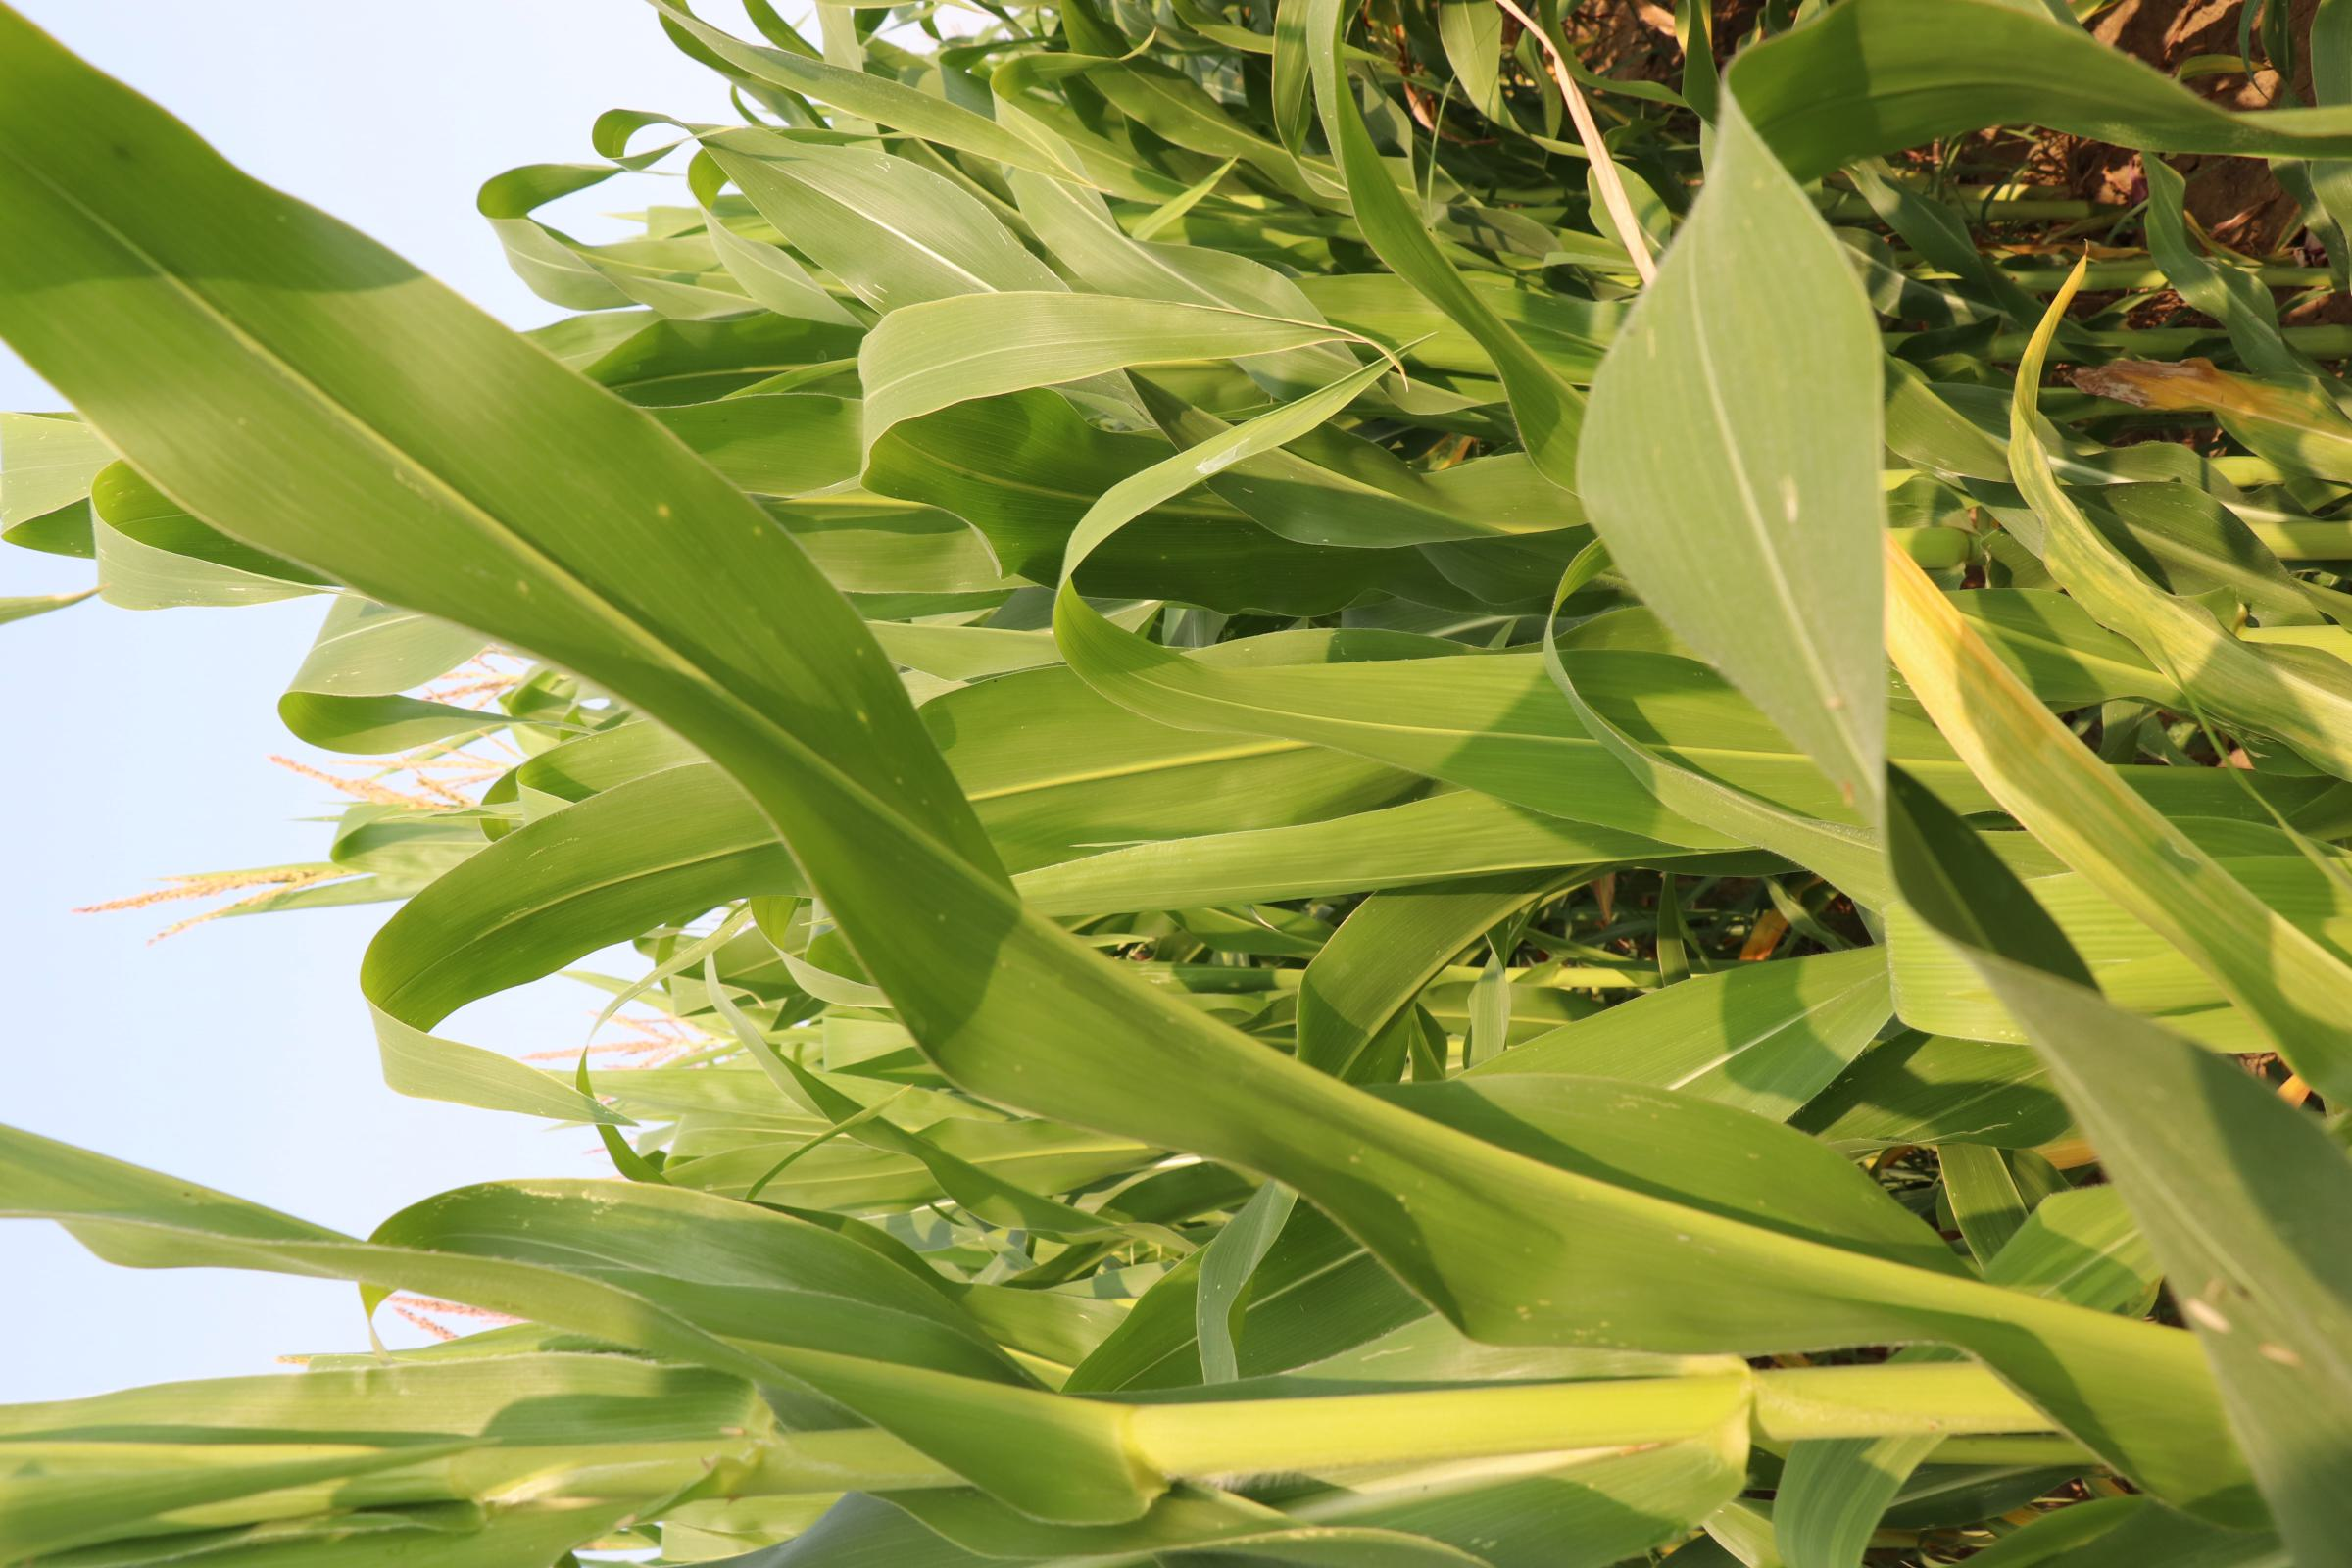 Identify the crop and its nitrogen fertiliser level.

maize, reduced nitrogen fertilisation
